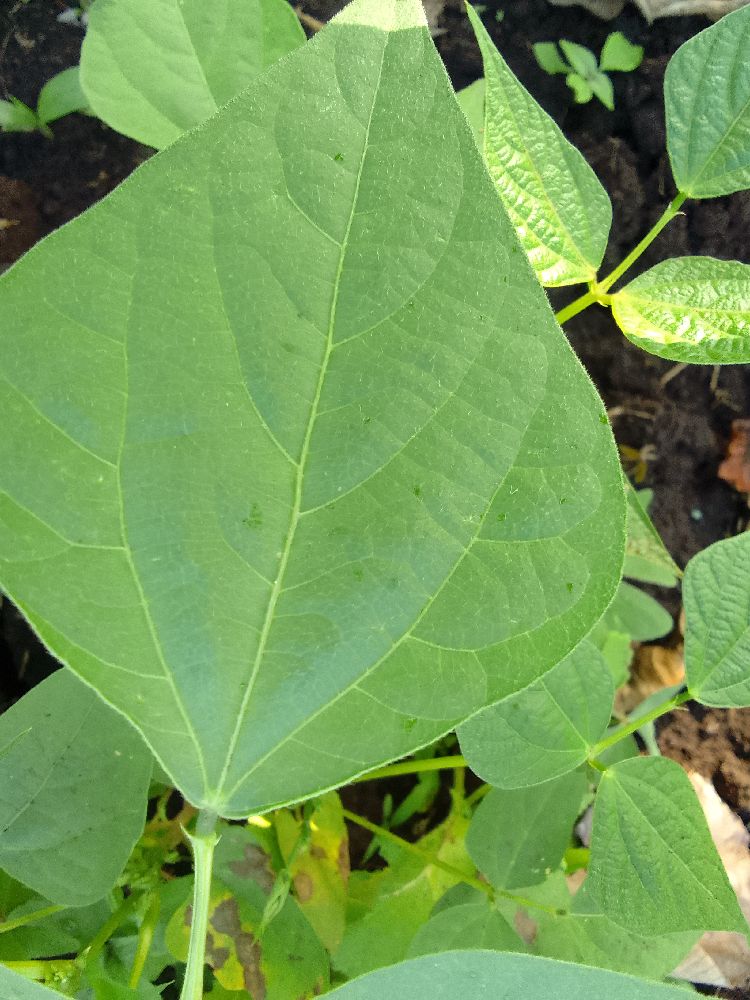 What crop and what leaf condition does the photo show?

common bean, healthy
